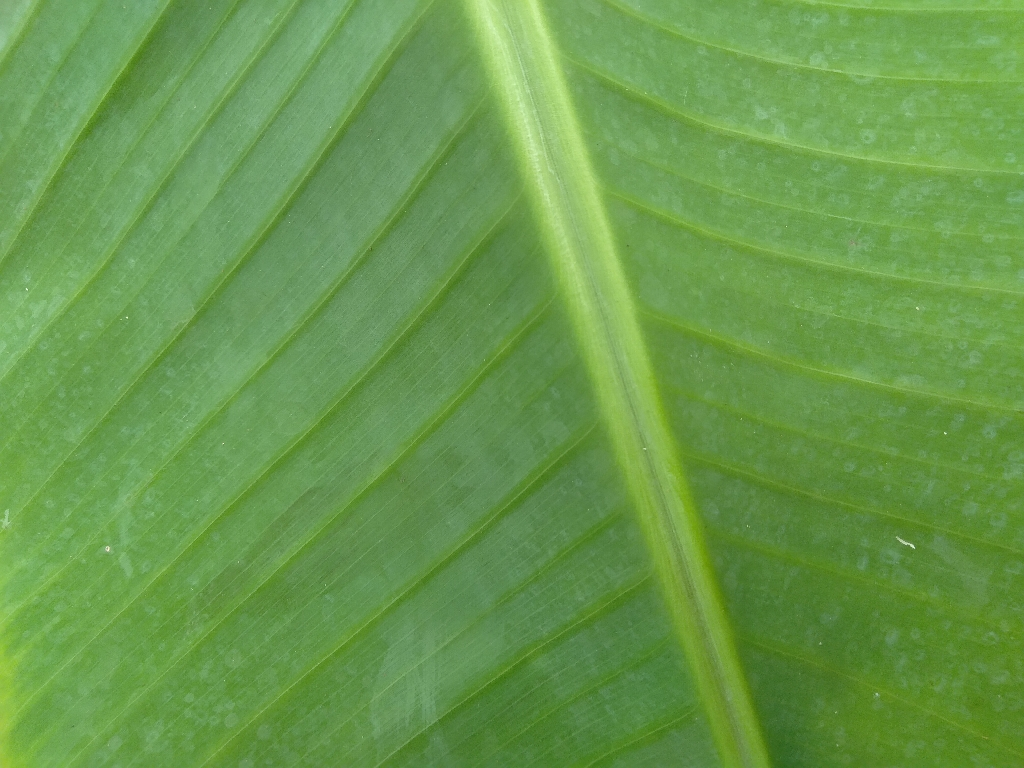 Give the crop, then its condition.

banana, healthy
